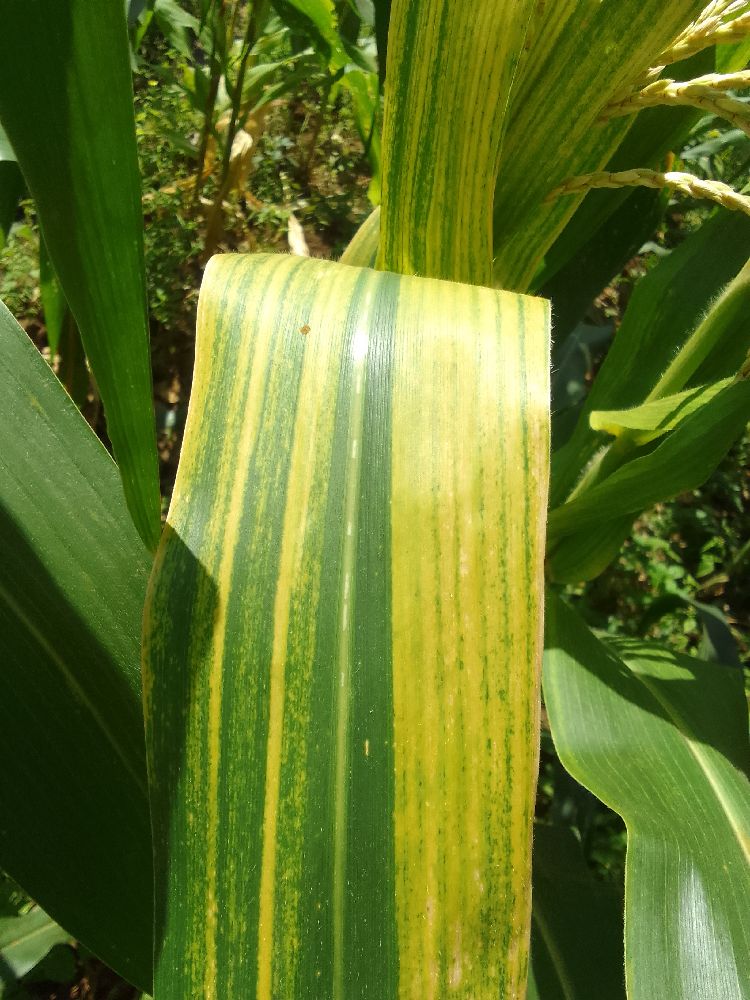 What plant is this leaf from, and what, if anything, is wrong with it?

maize, maize lethal necrosis
